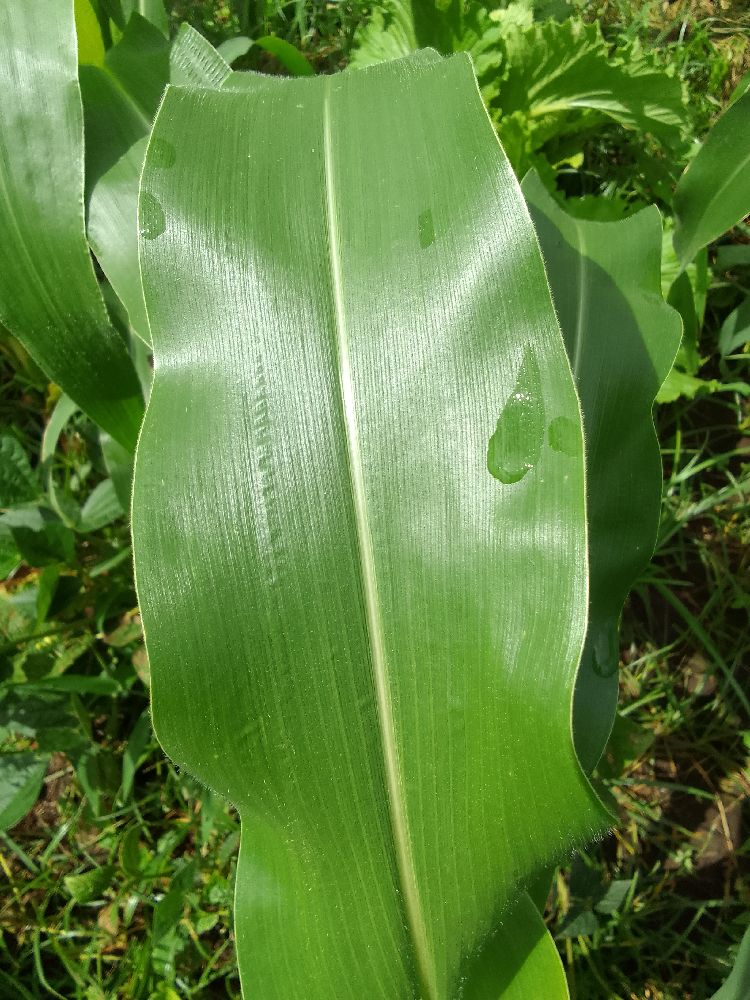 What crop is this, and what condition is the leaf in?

maize, healthy
